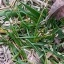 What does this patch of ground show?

grass
